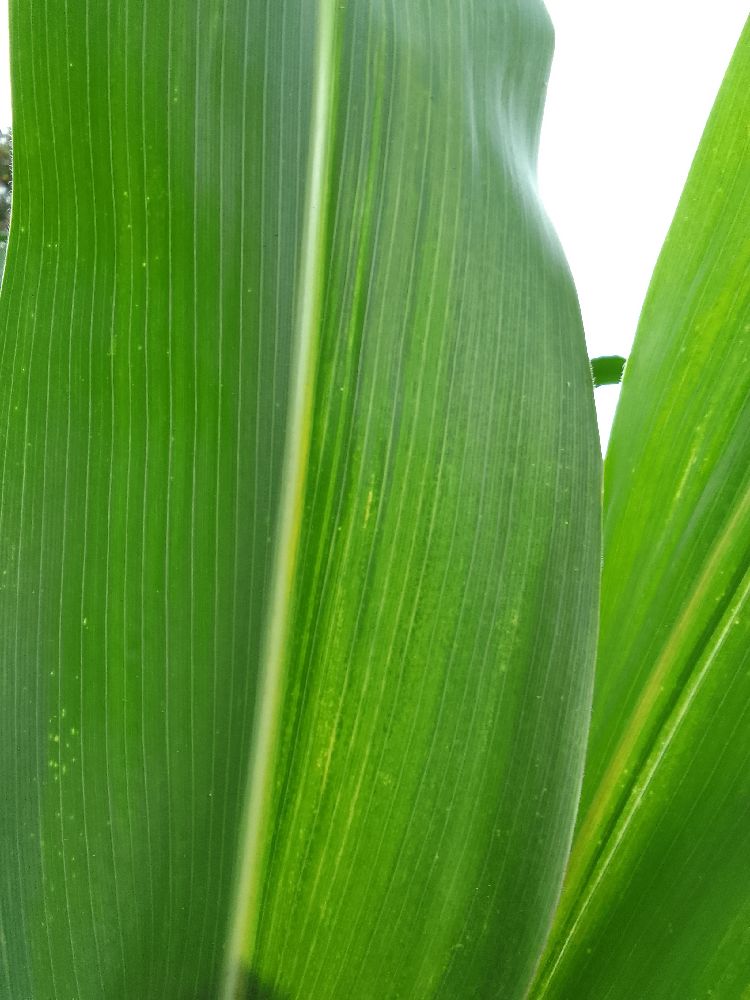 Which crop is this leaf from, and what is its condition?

maize, maize lethal necrosis
